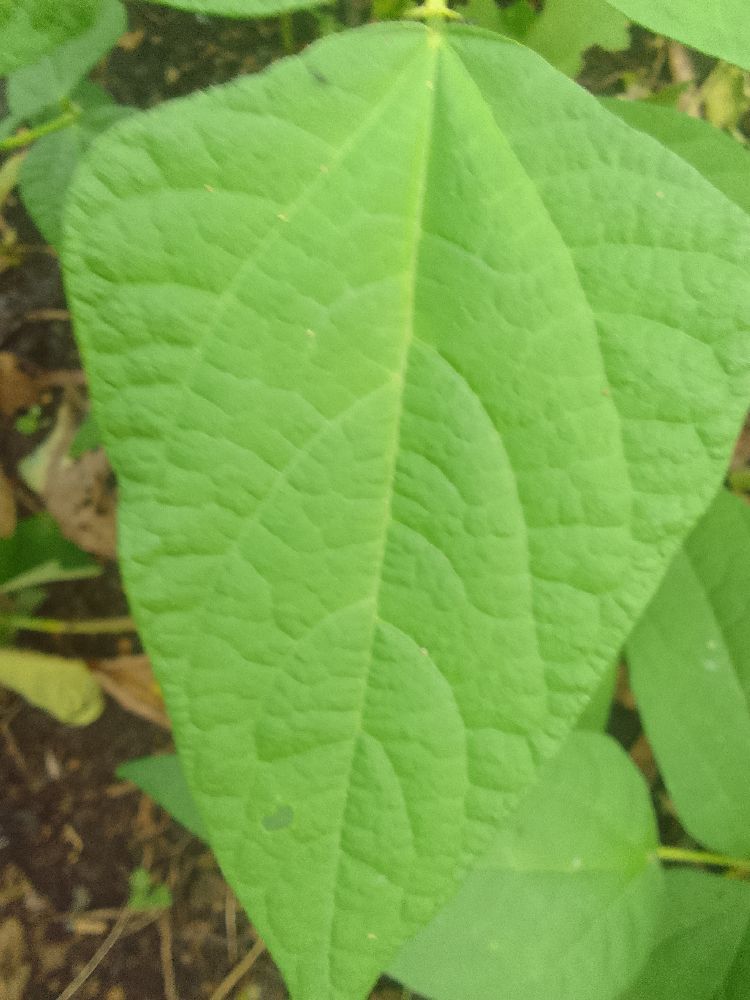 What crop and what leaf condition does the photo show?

common bean, healthy
